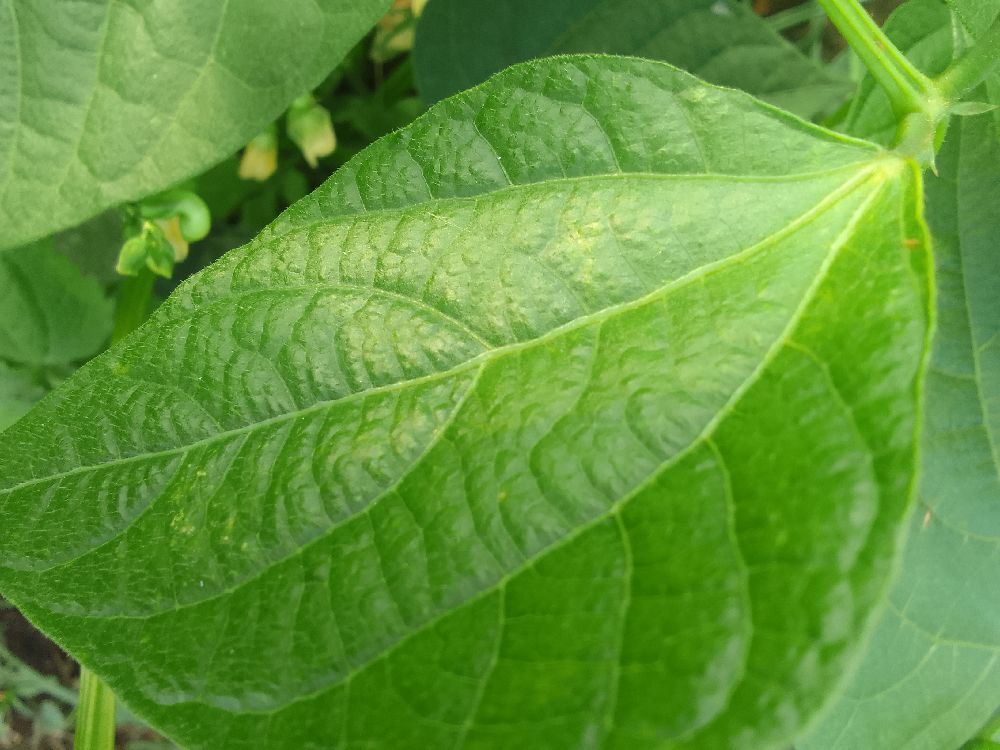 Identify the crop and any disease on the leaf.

common bean, healthy
